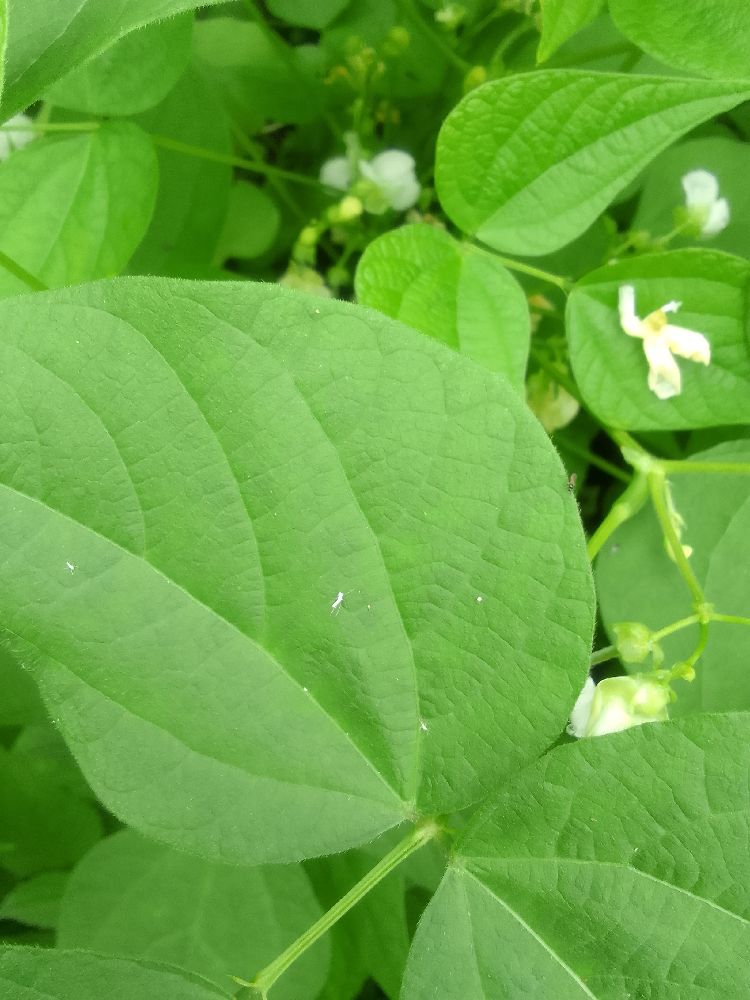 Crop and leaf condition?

common bean, healthy
